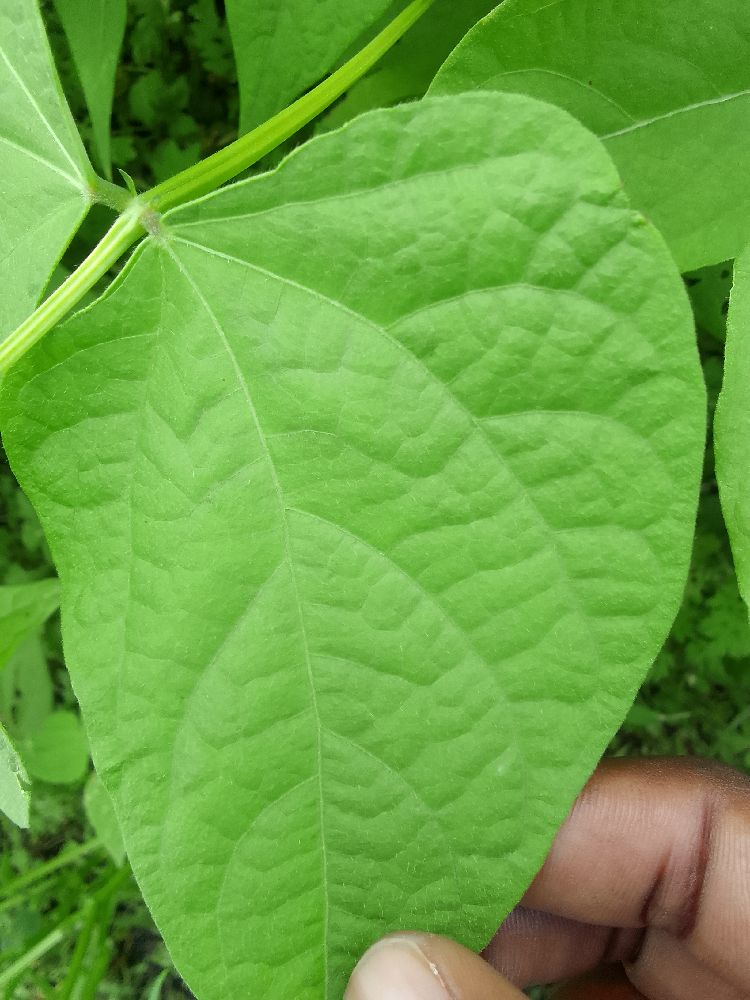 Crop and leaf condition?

common bean, healthy
